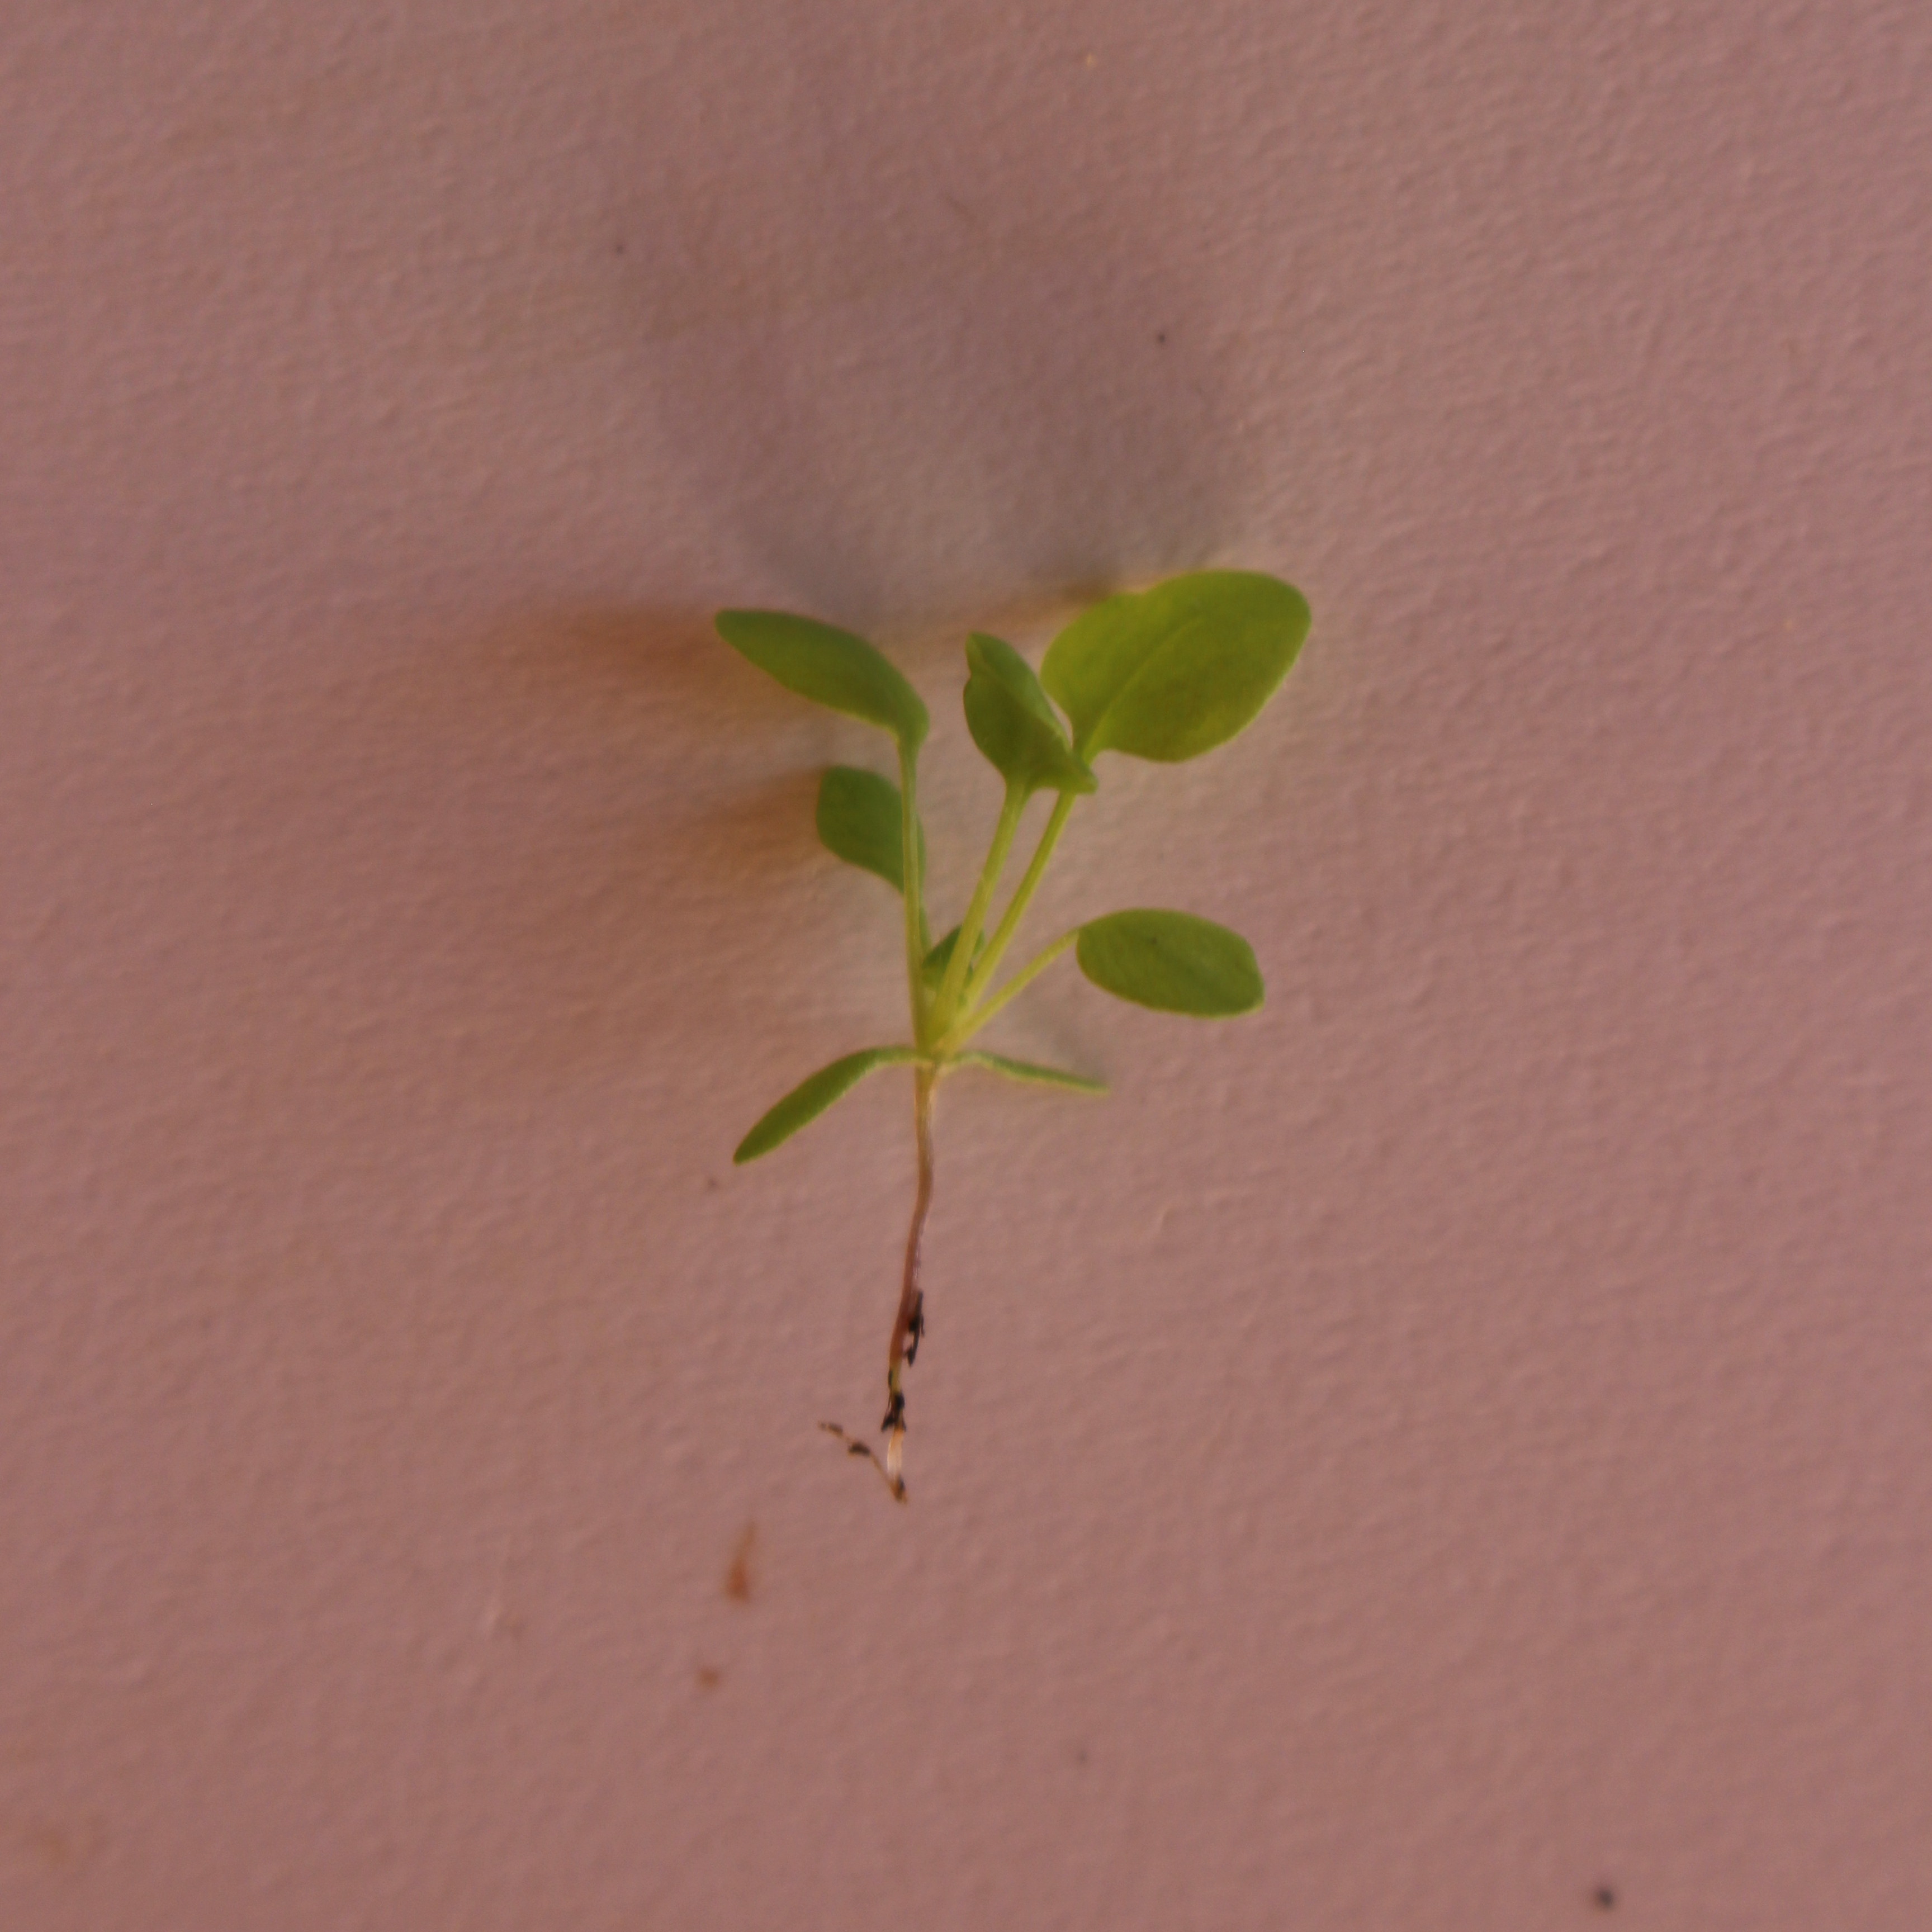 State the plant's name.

Papaver rhoeas
